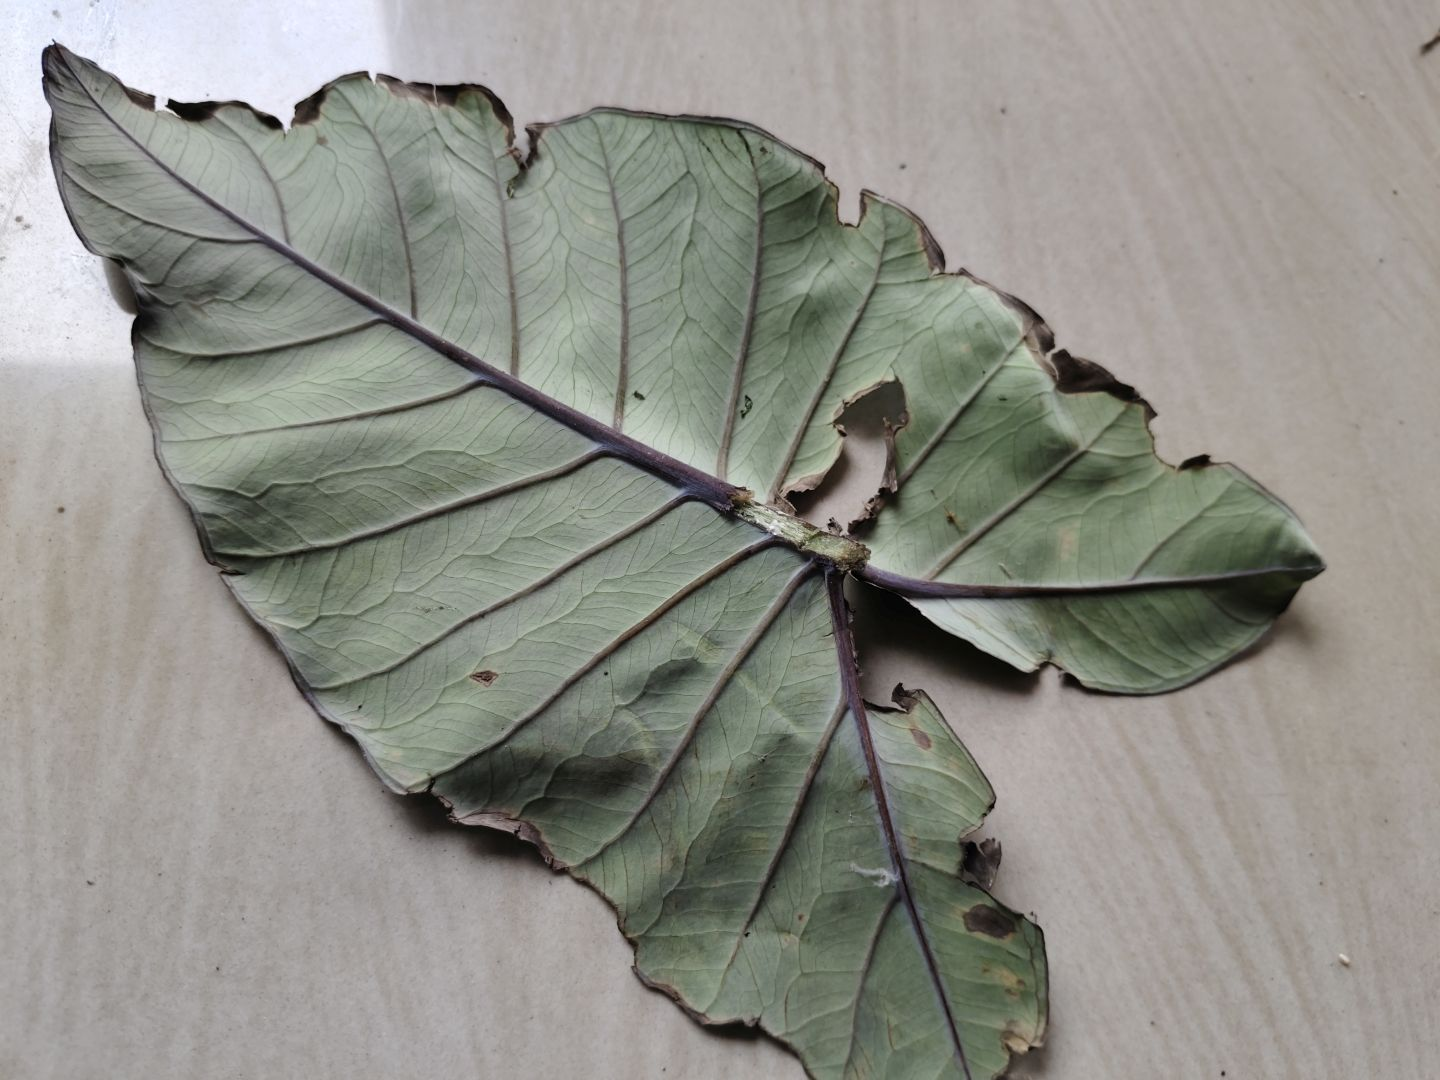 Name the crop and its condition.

taro, leaf blight
